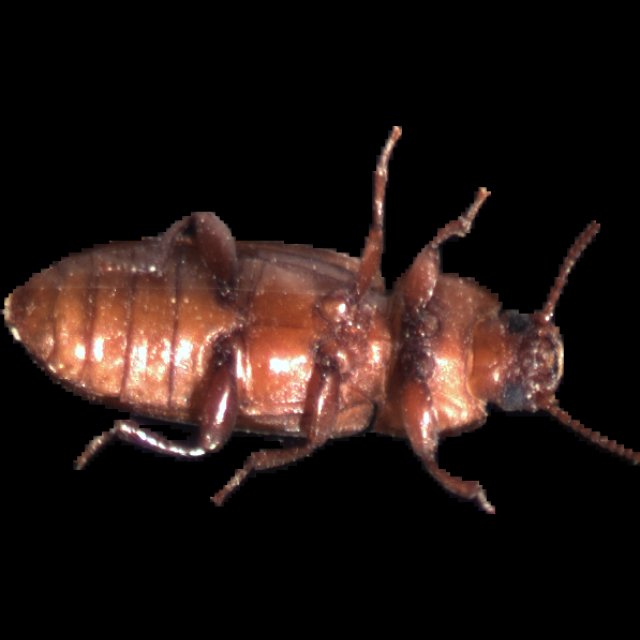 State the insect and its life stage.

mealworm beetle
